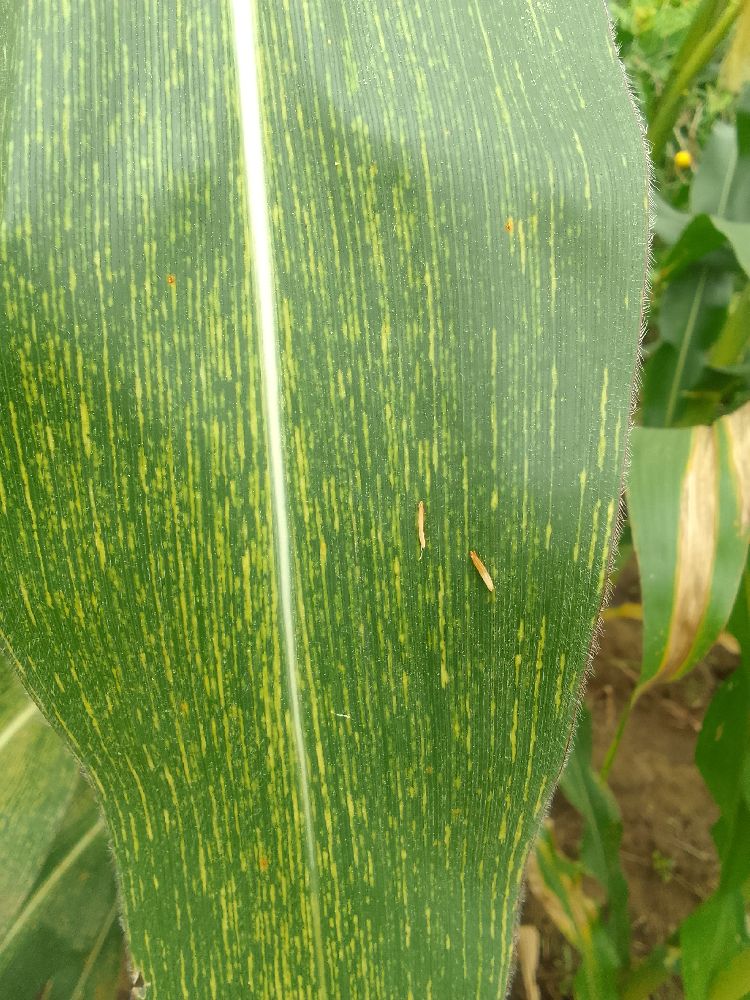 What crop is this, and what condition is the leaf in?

maize, maize streak virus
